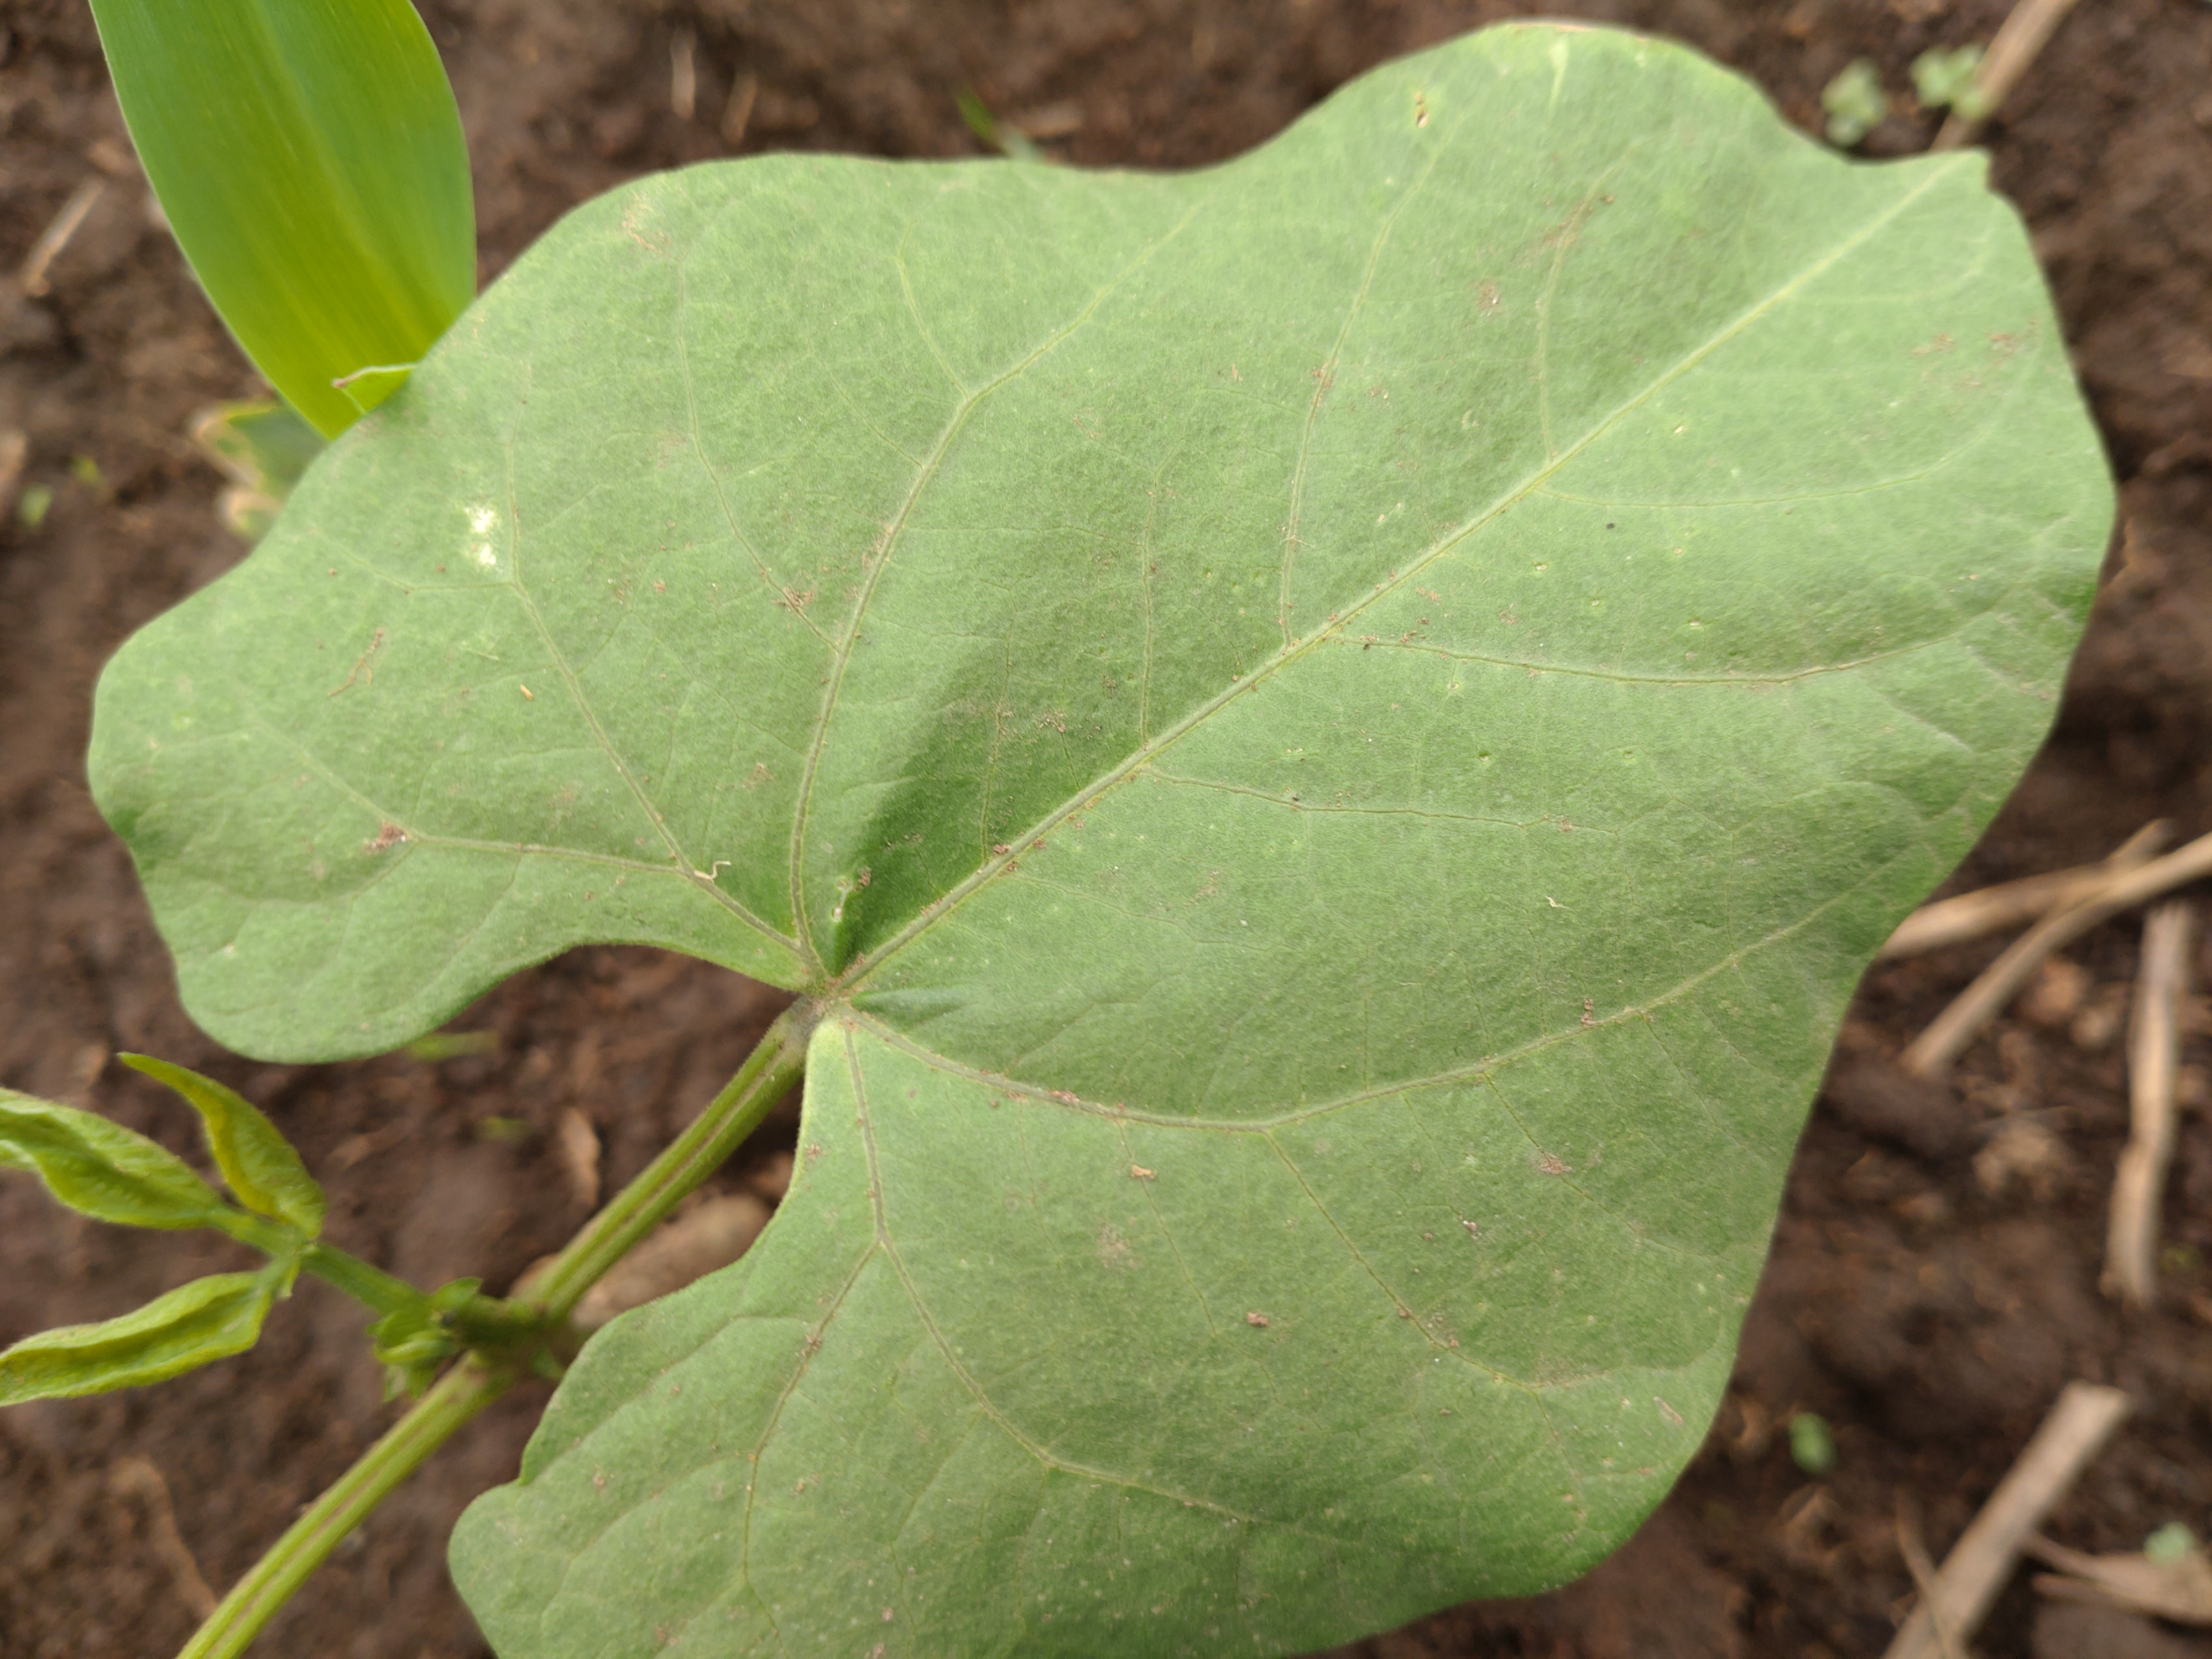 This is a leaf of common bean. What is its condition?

healthy
